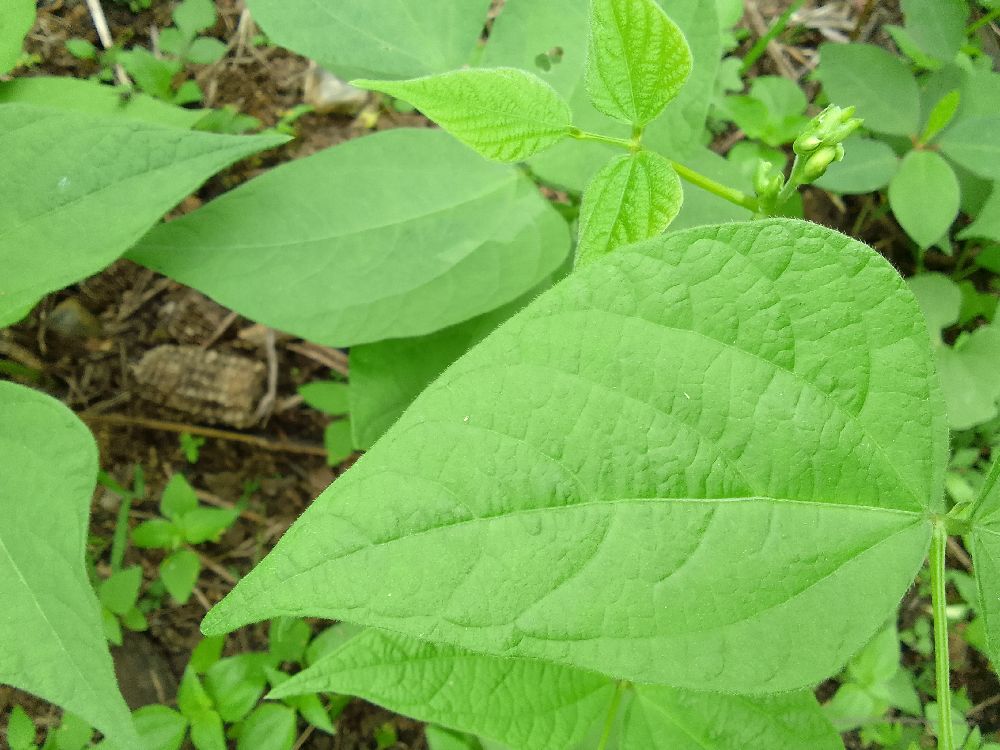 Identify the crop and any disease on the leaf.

common bean, healthy
